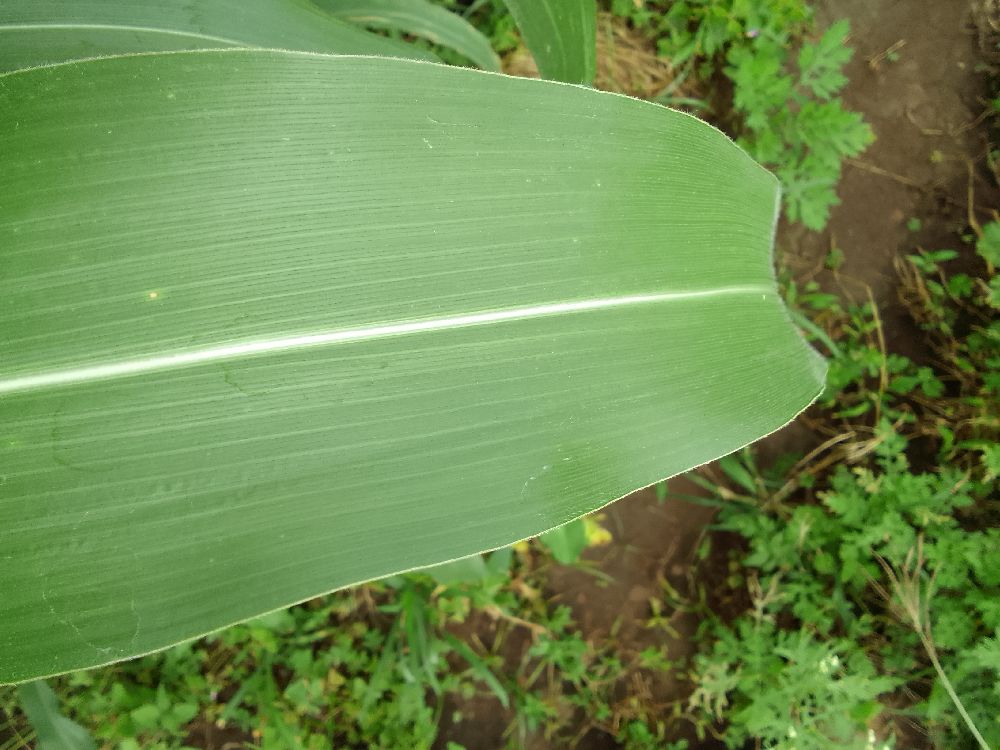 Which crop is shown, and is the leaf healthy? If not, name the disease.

common bean, healthy
